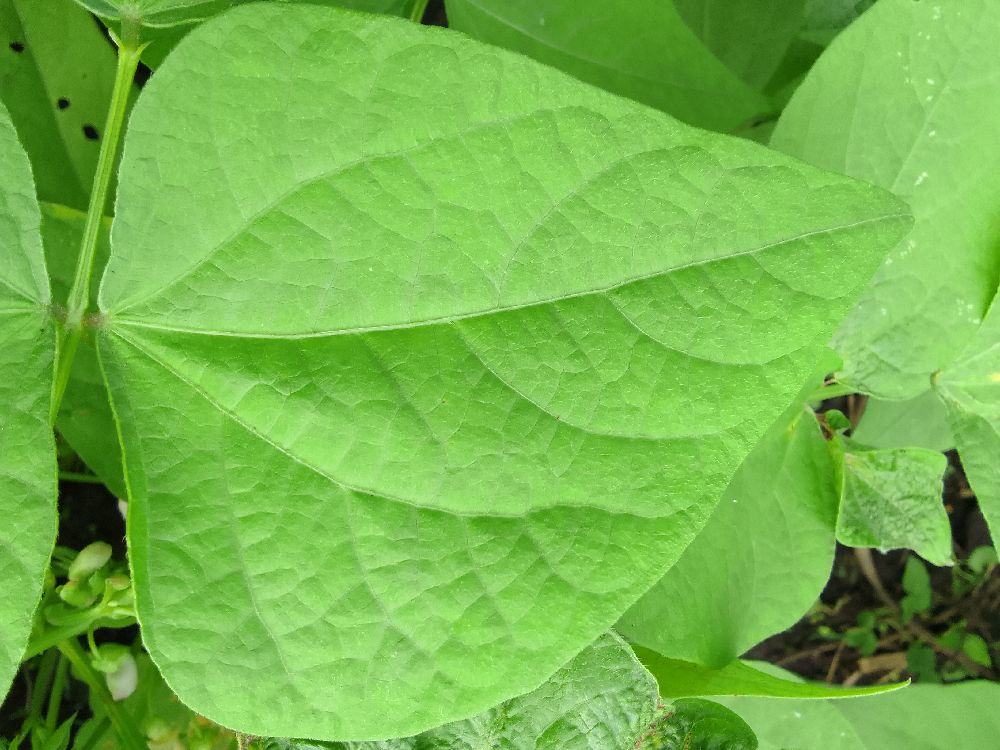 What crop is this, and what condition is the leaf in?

common bean, healthy
